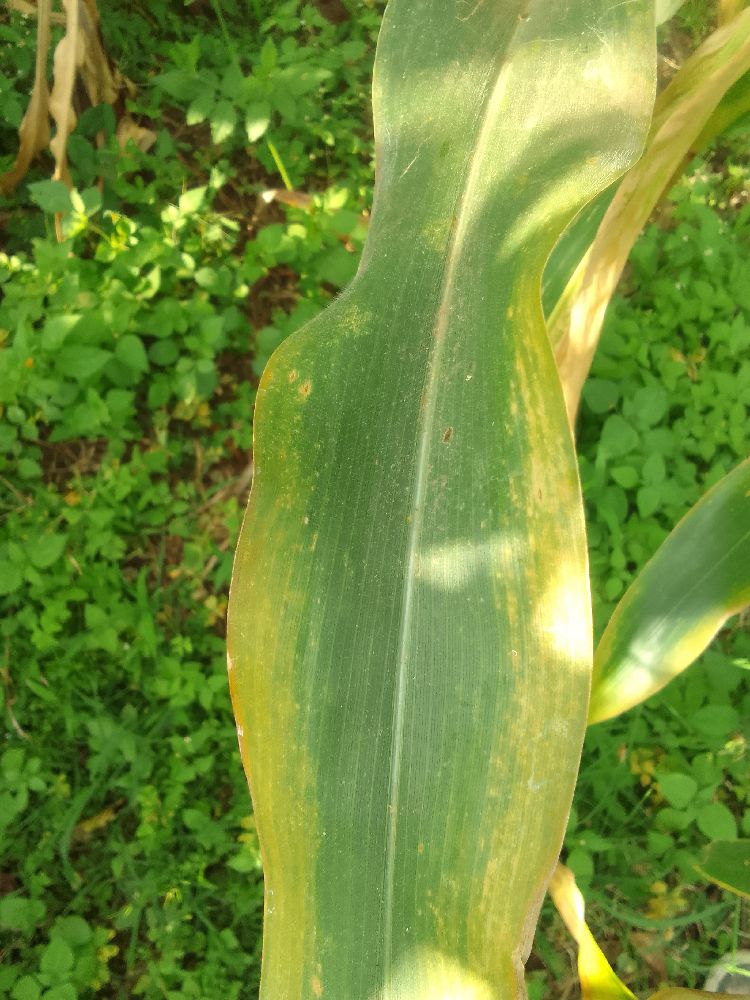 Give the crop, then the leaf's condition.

maize, maize lethal necrosis
